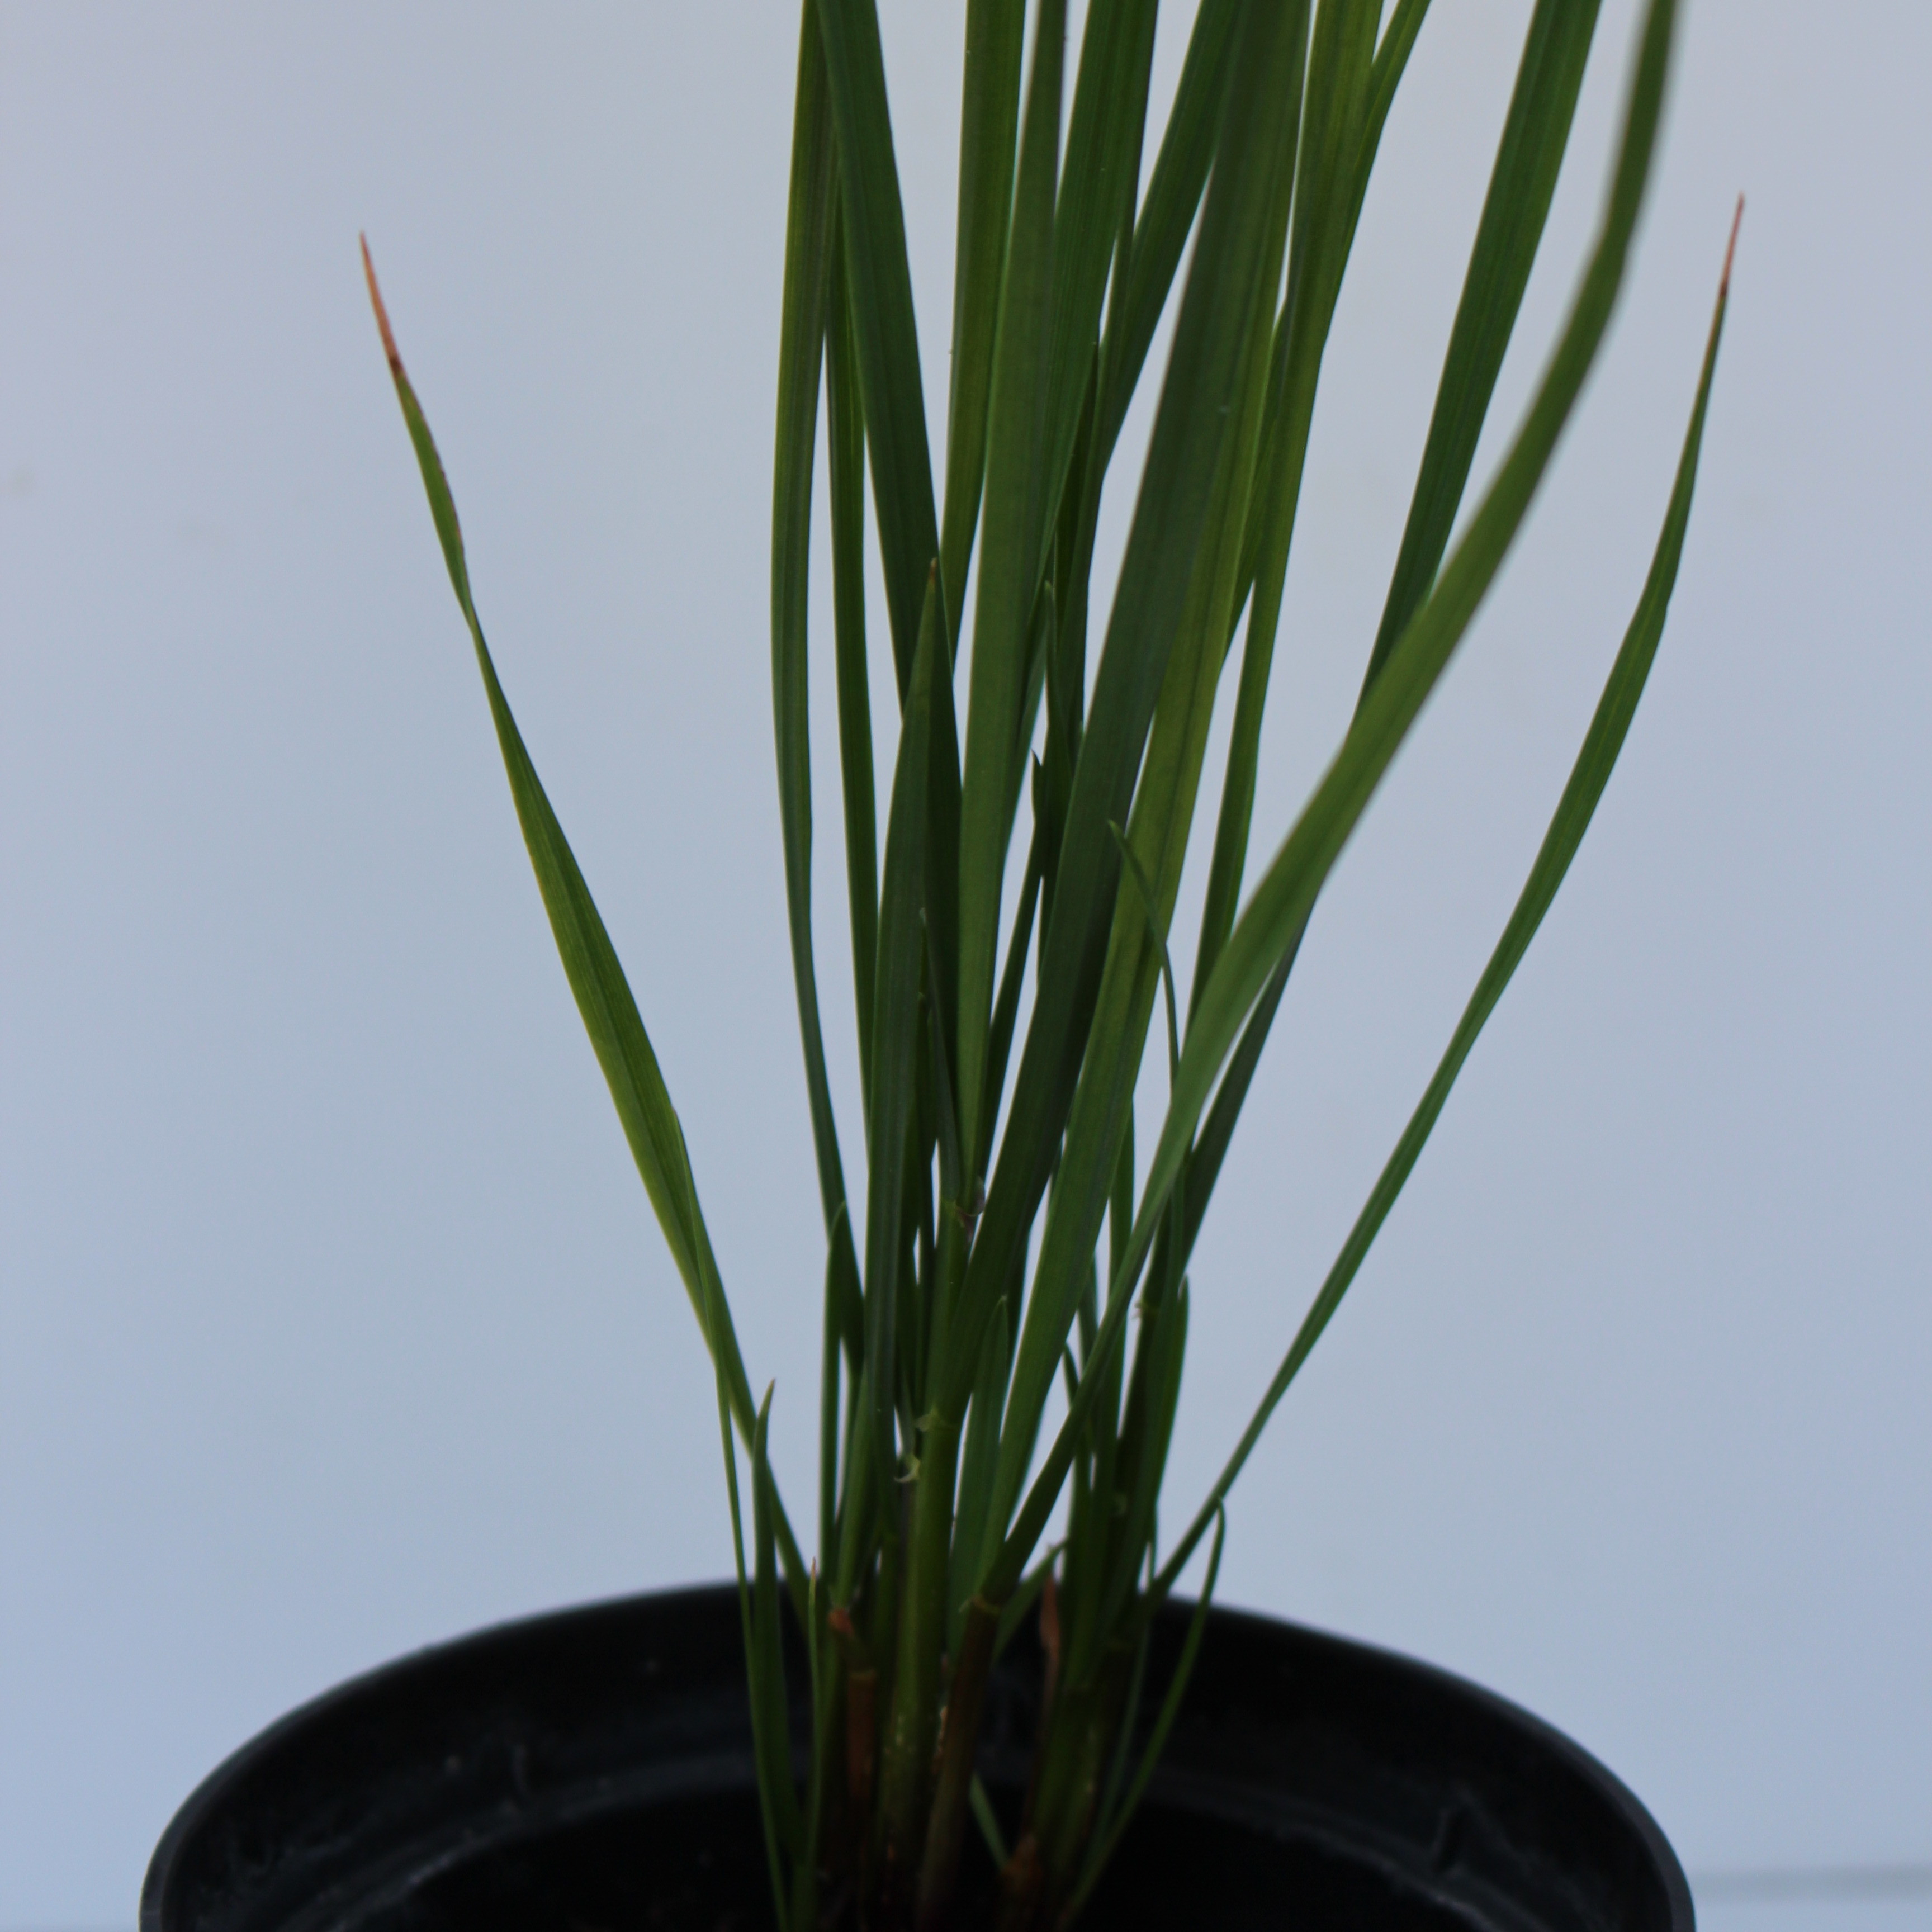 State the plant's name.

Lolium multiflorum
